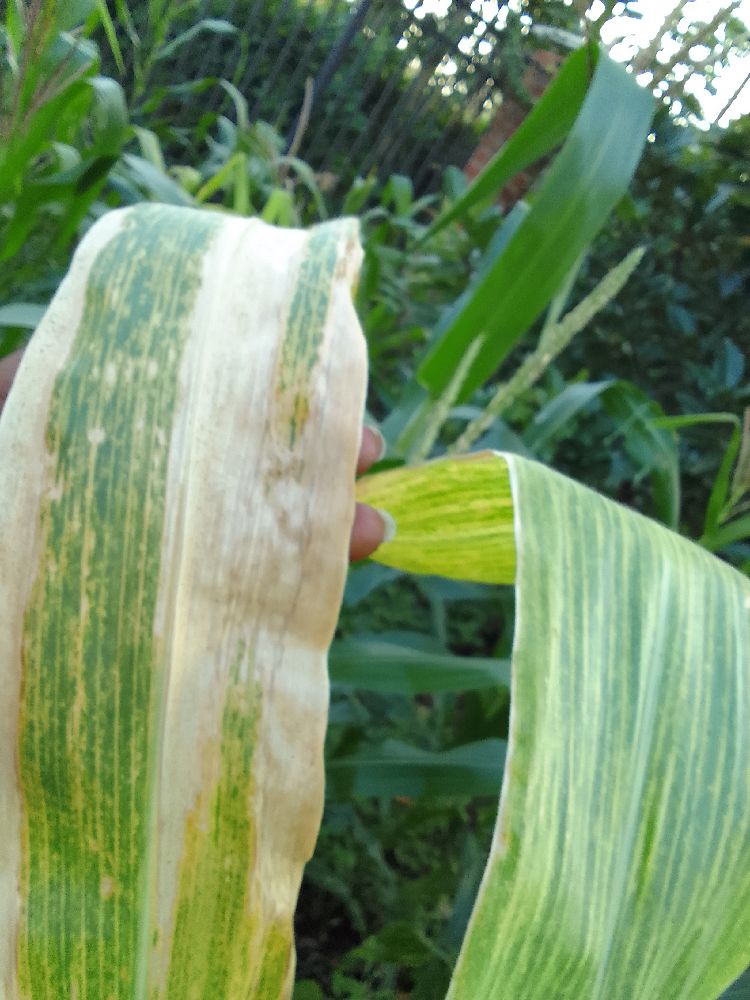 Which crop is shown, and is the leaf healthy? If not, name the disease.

maize, maize lethal necrosis
